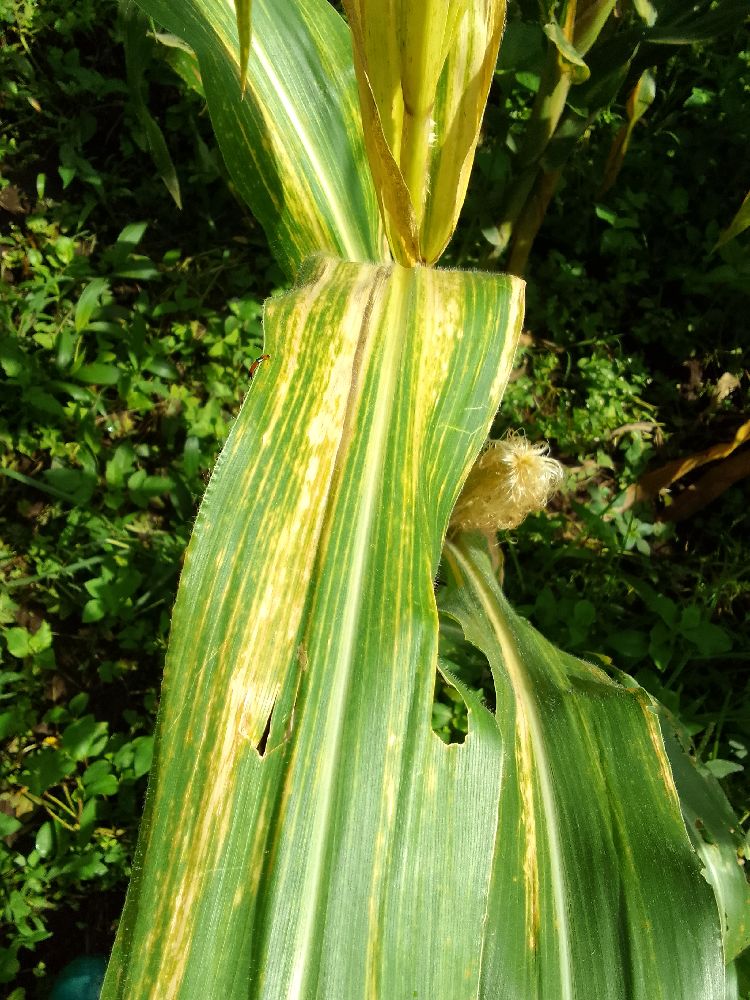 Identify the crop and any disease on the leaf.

maize, maize lethal necrosis
